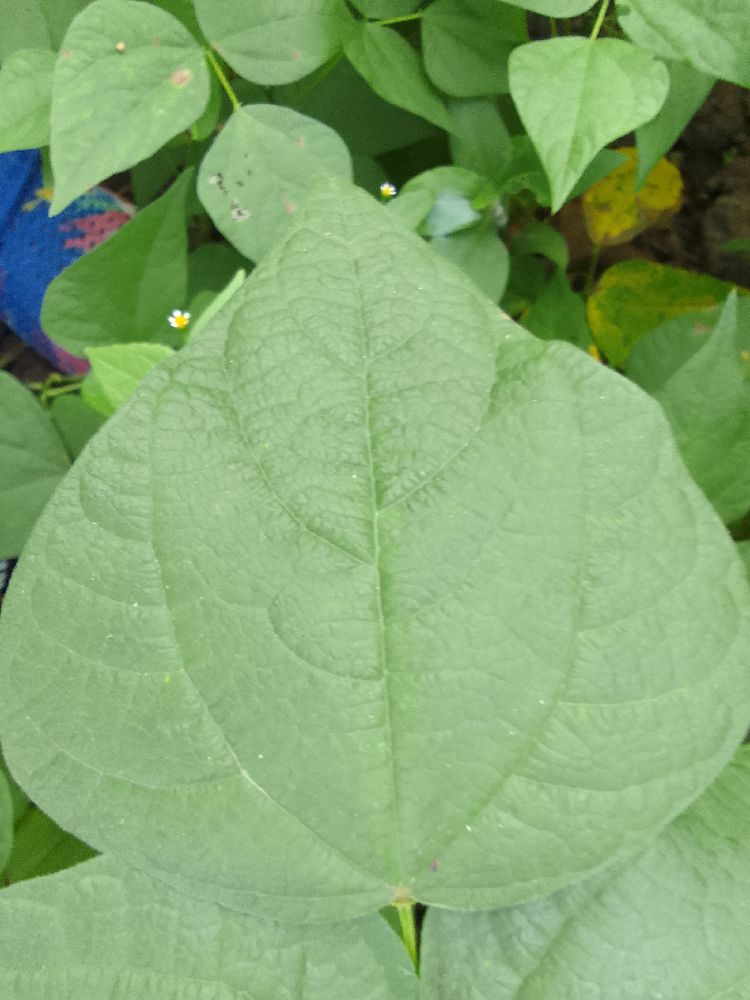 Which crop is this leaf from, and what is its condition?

common bean, healthy
